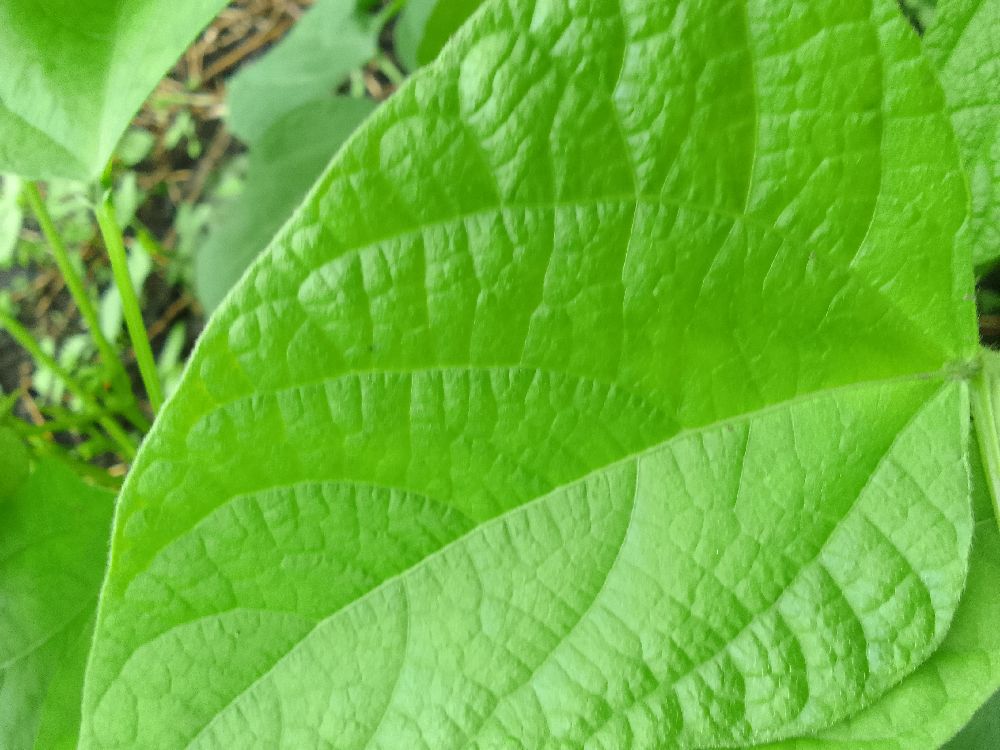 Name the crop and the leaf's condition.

common bean, healthy
